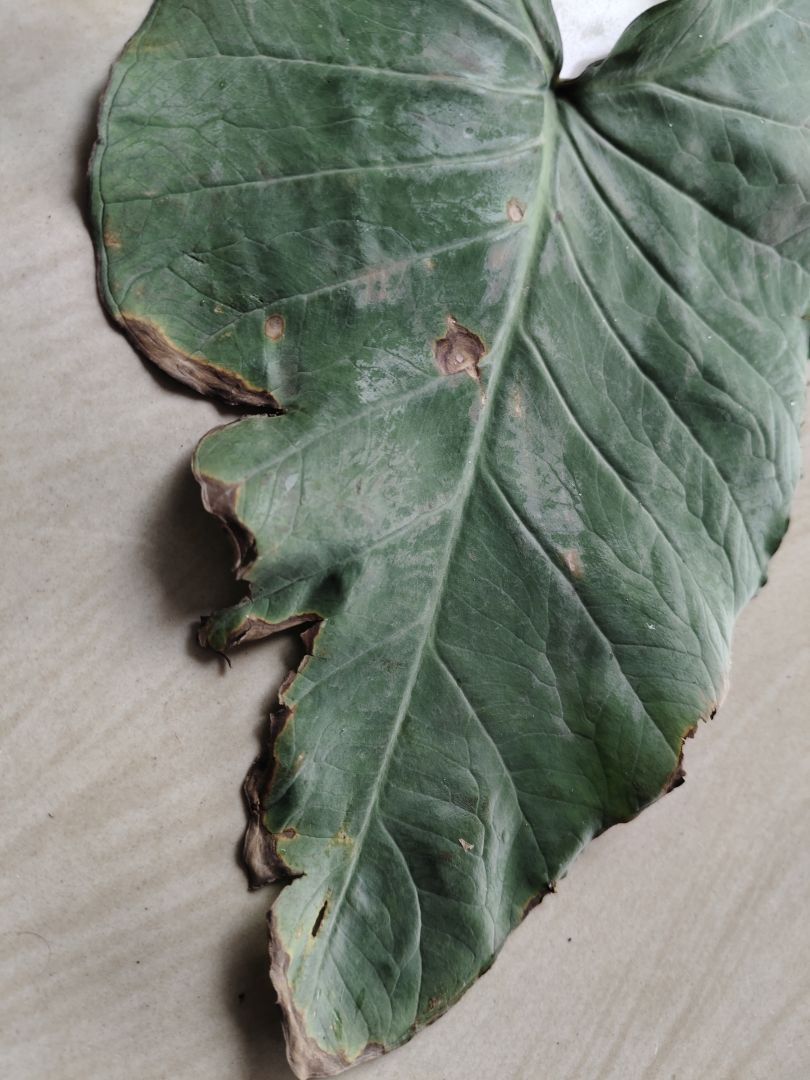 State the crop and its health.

taro, leaf blight
